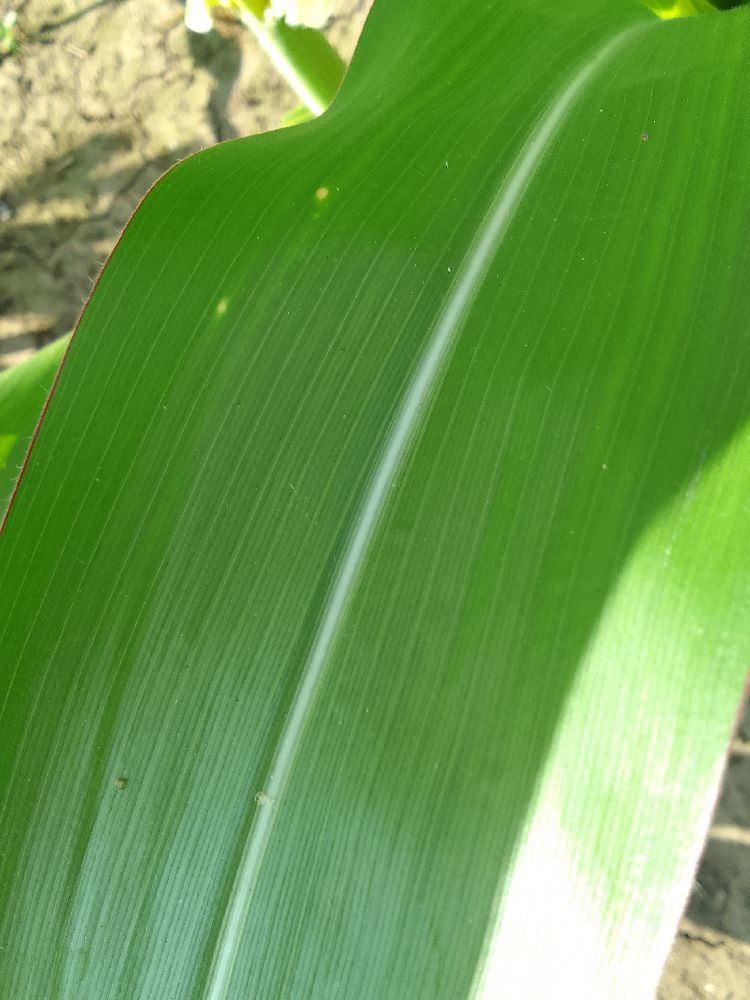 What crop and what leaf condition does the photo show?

maize, healthy
